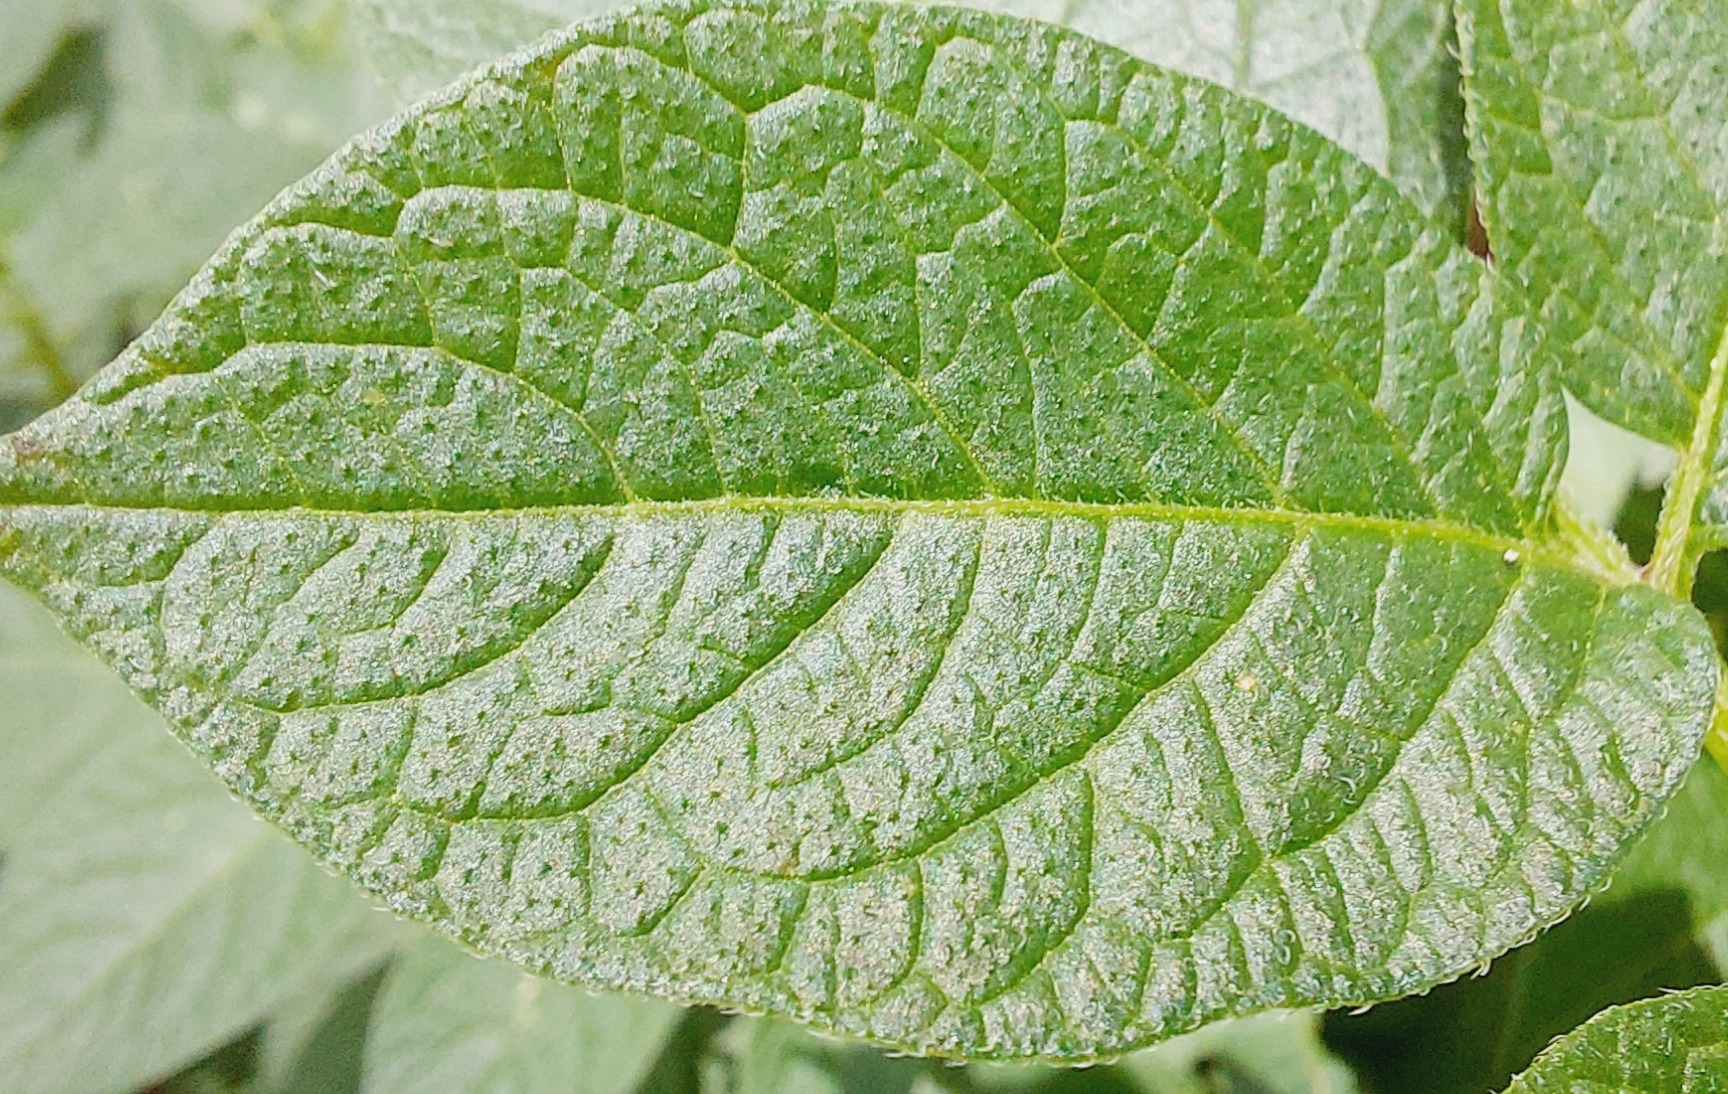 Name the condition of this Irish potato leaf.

healthy
